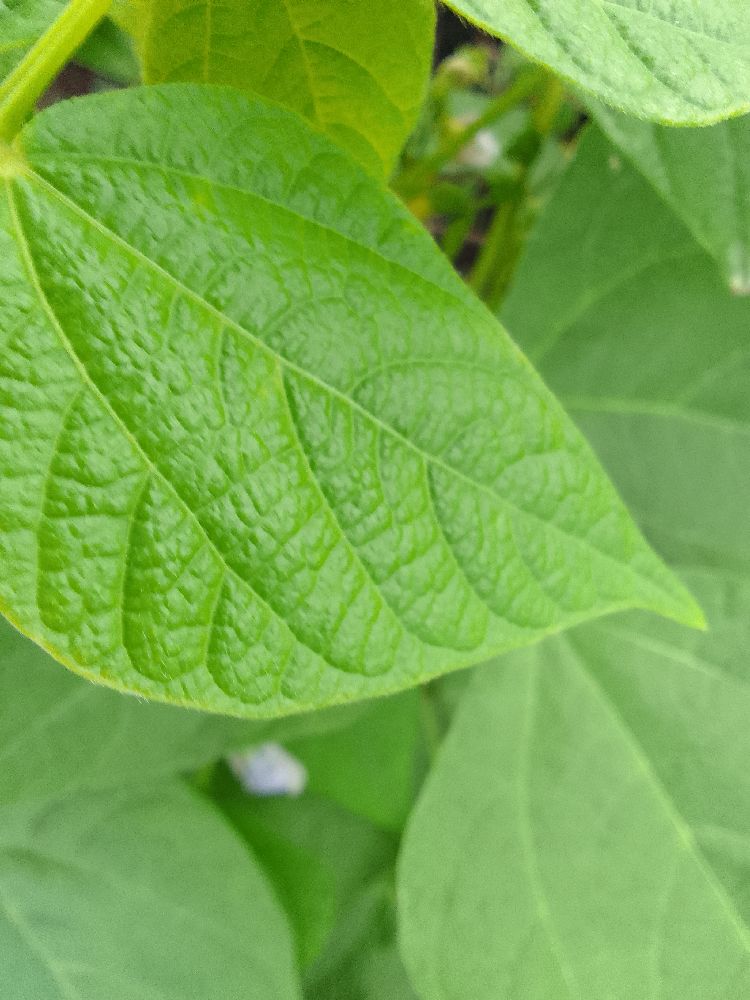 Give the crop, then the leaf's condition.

common bean, healthy
